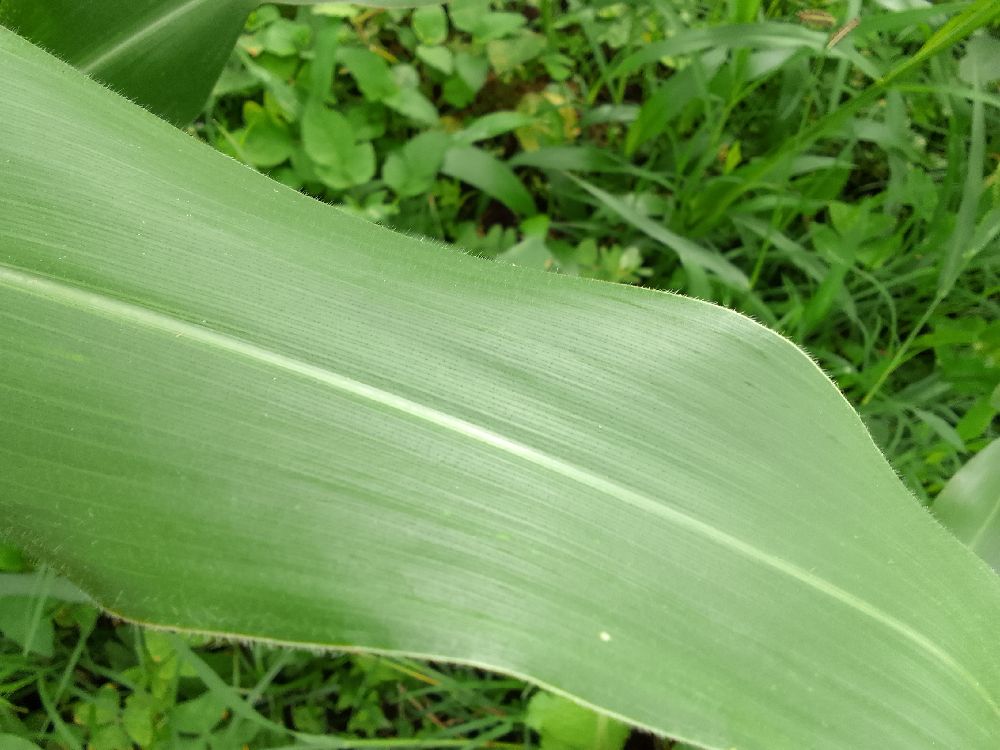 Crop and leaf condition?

maize, healthy
